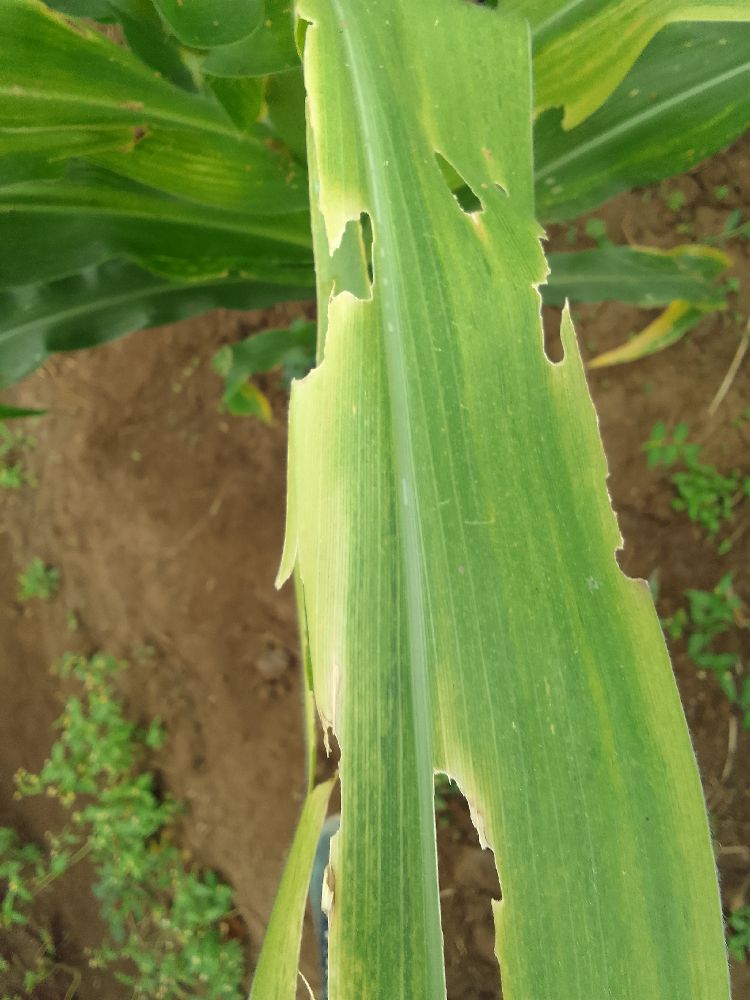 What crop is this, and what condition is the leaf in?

maize, maize lethal necrosis
